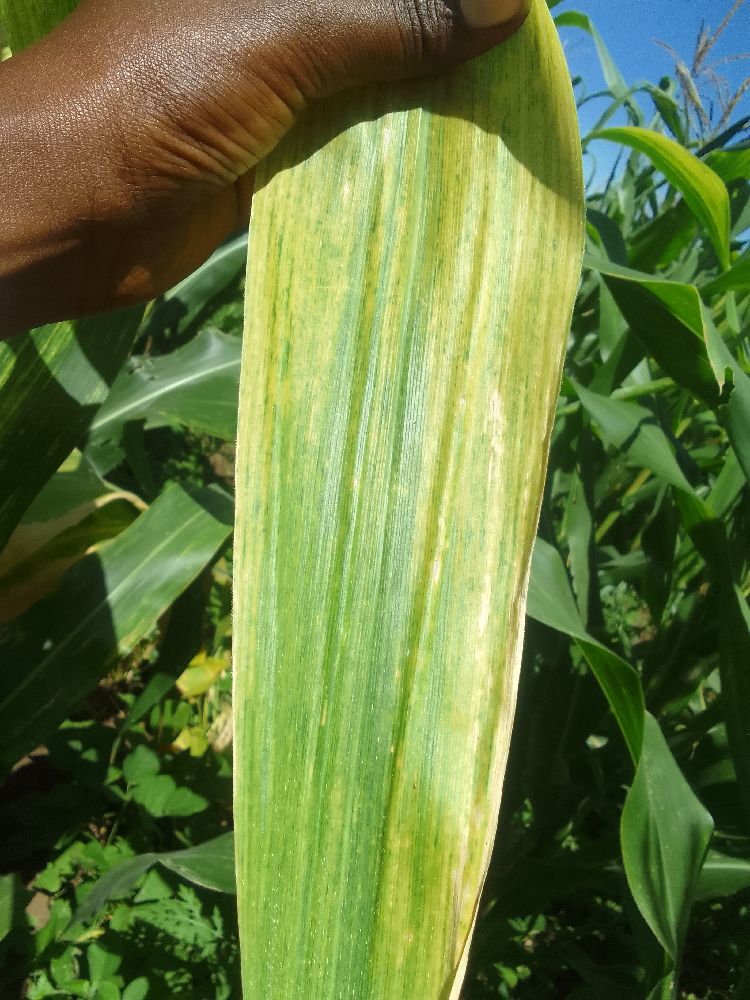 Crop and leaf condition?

maize, maize lethal necrosis
